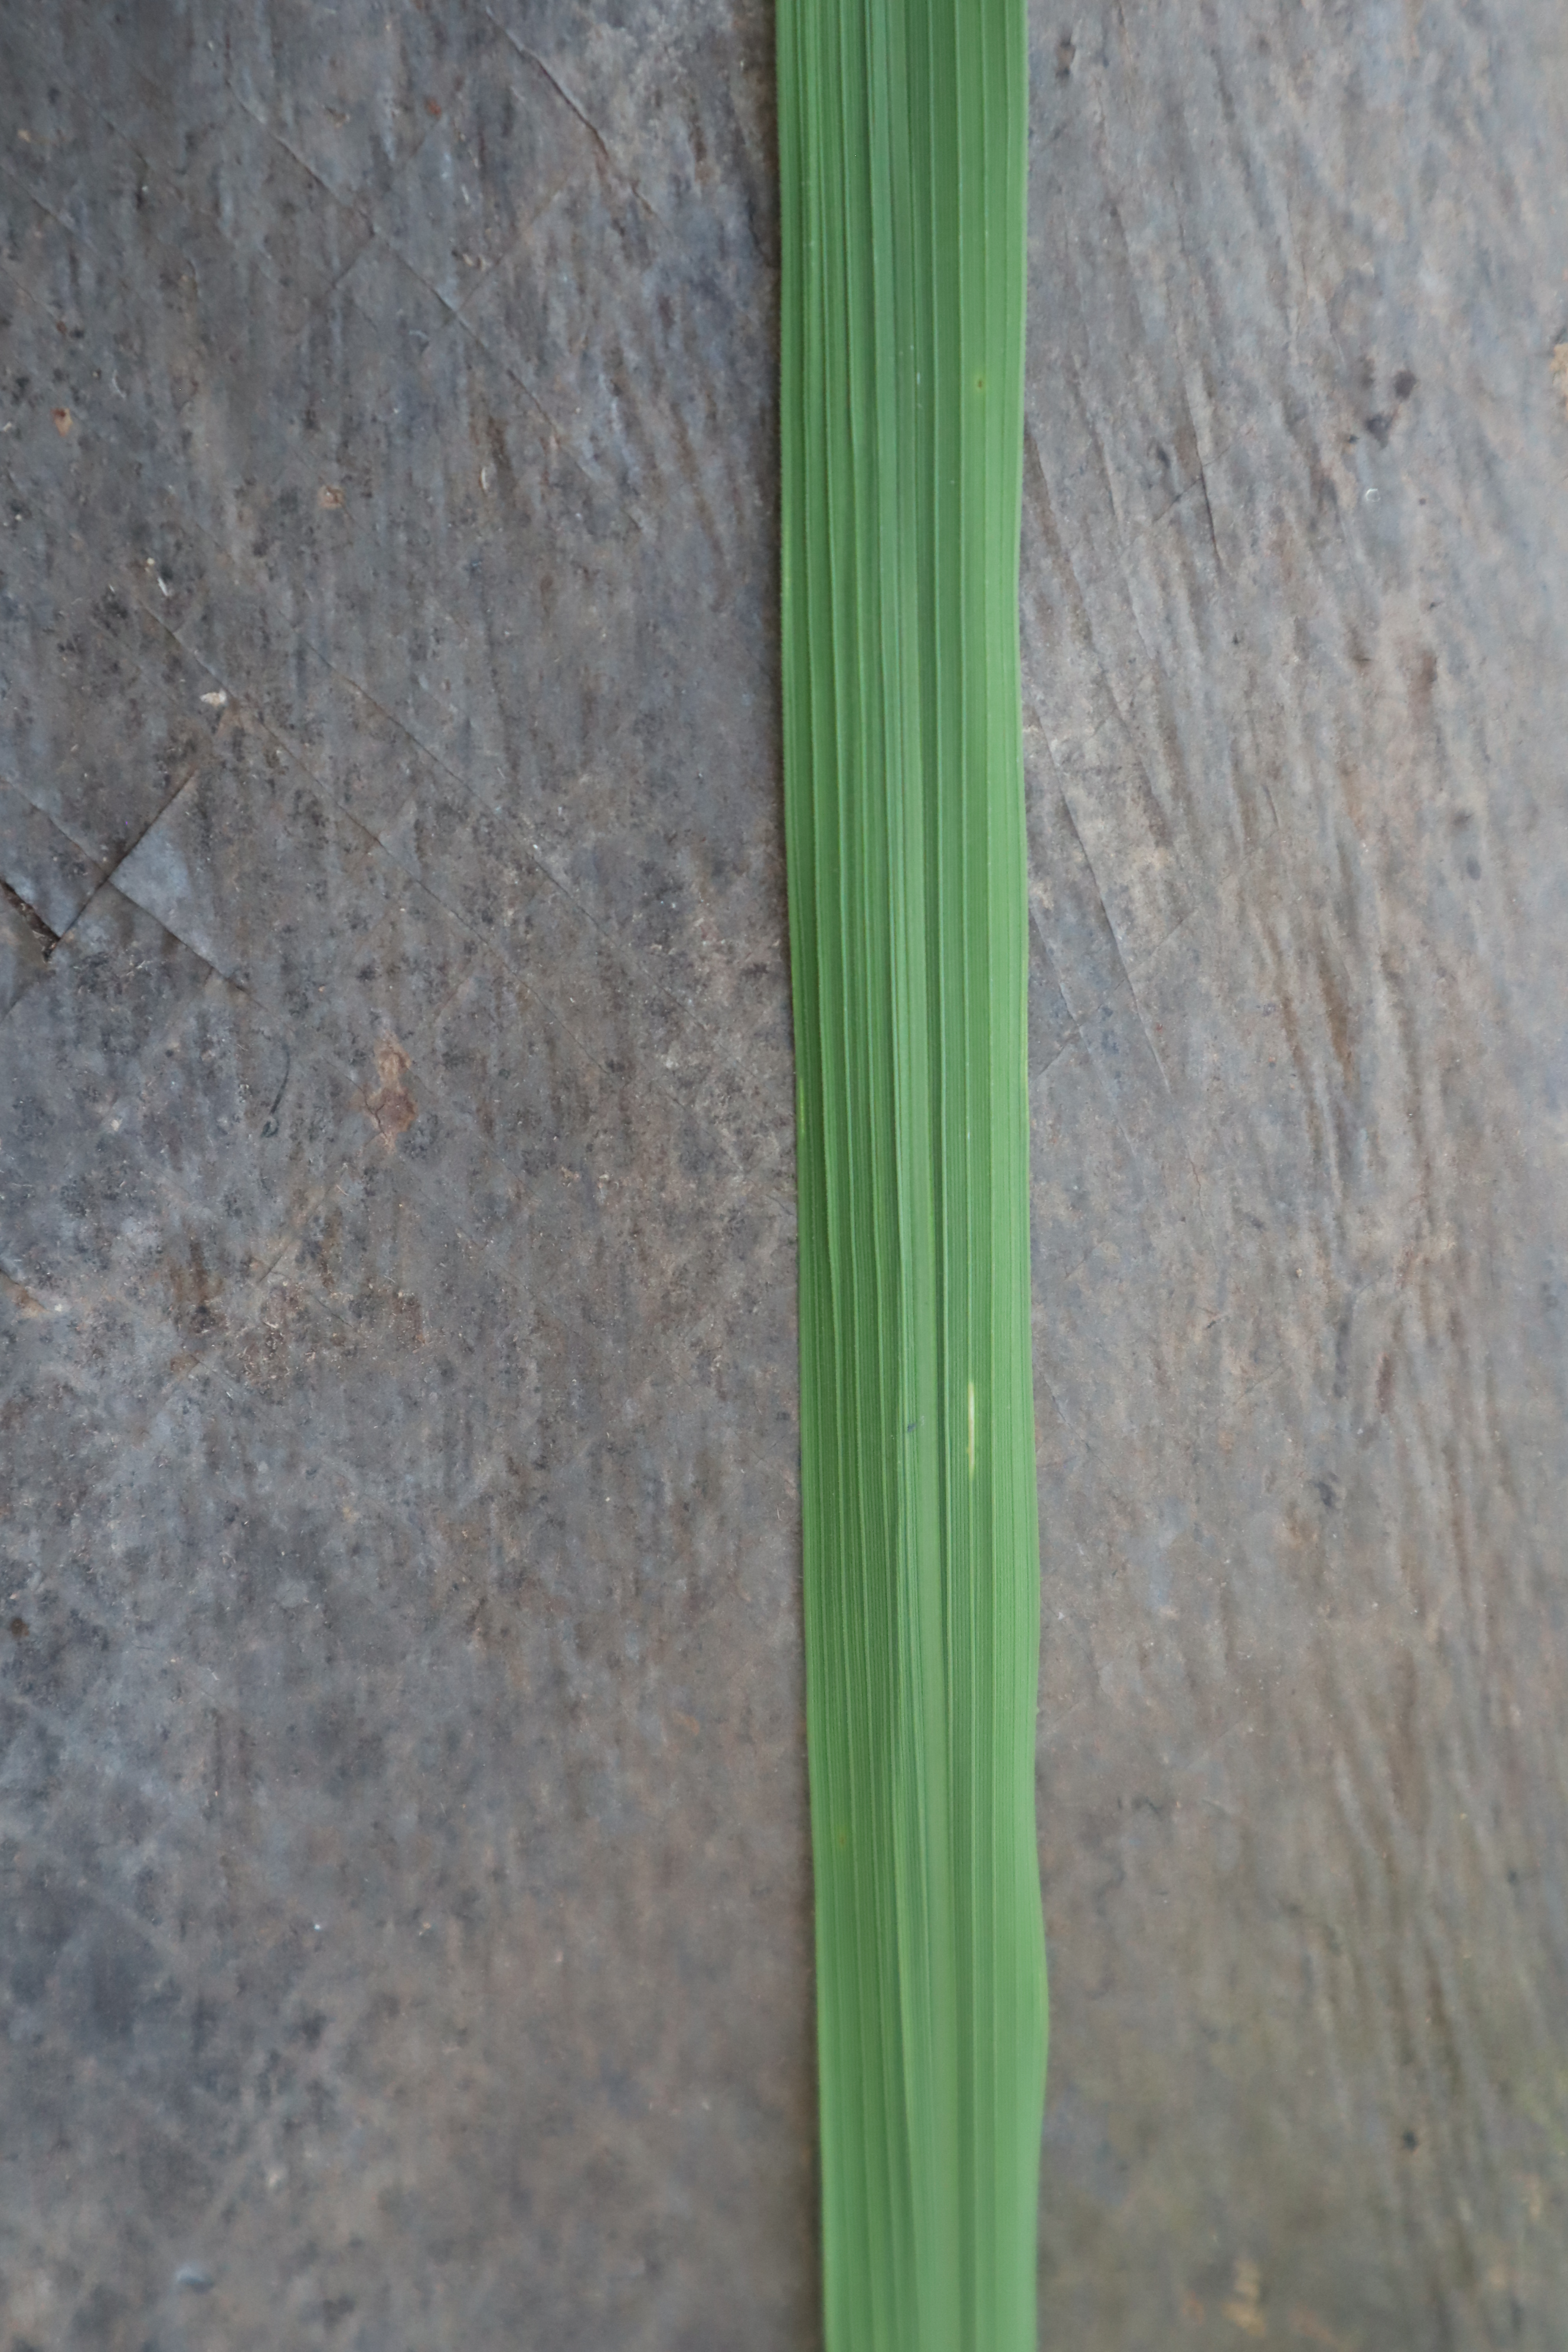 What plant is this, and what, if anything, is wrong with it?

rice, healthy leaves
